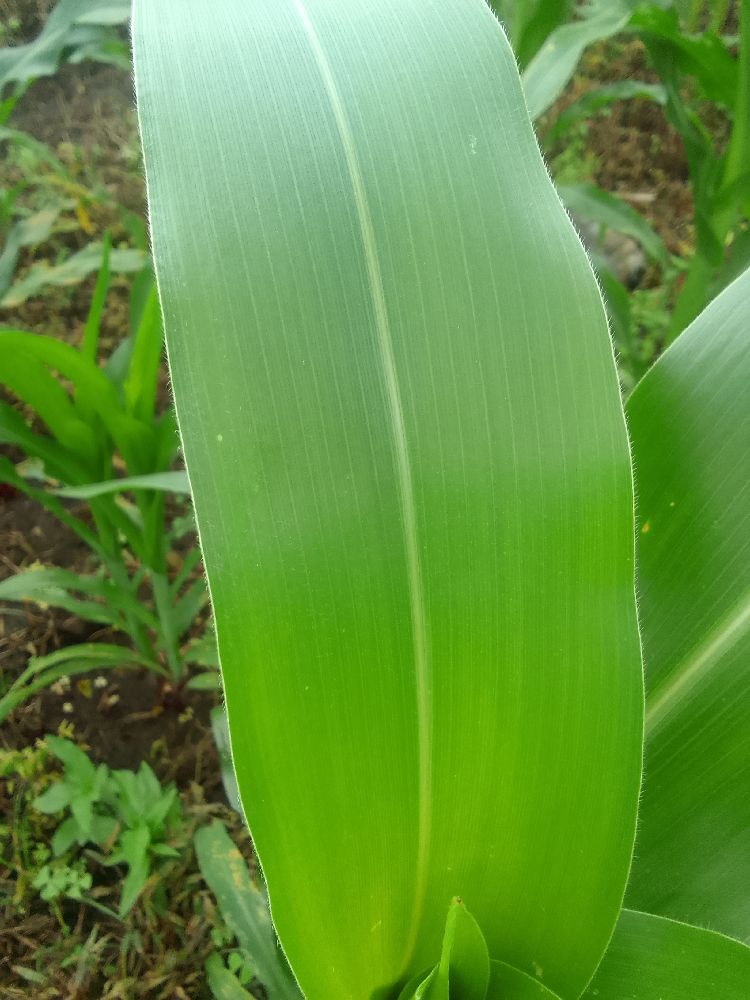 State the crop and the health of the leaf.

maize, healthy
